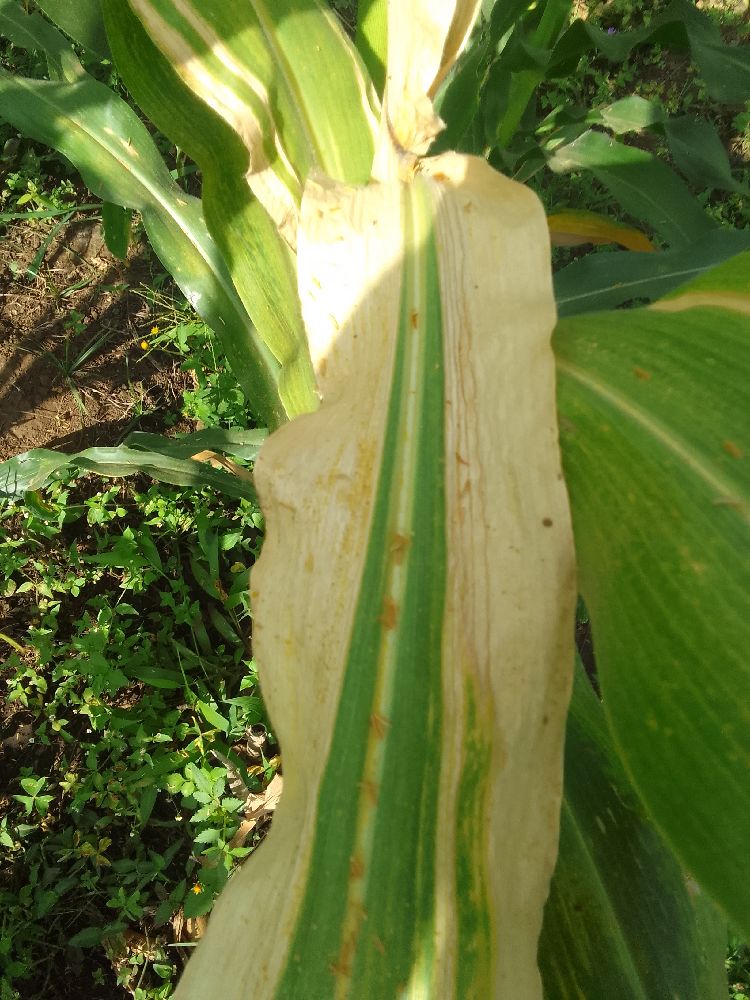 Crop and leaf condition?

maize, maize lethal necrosis
